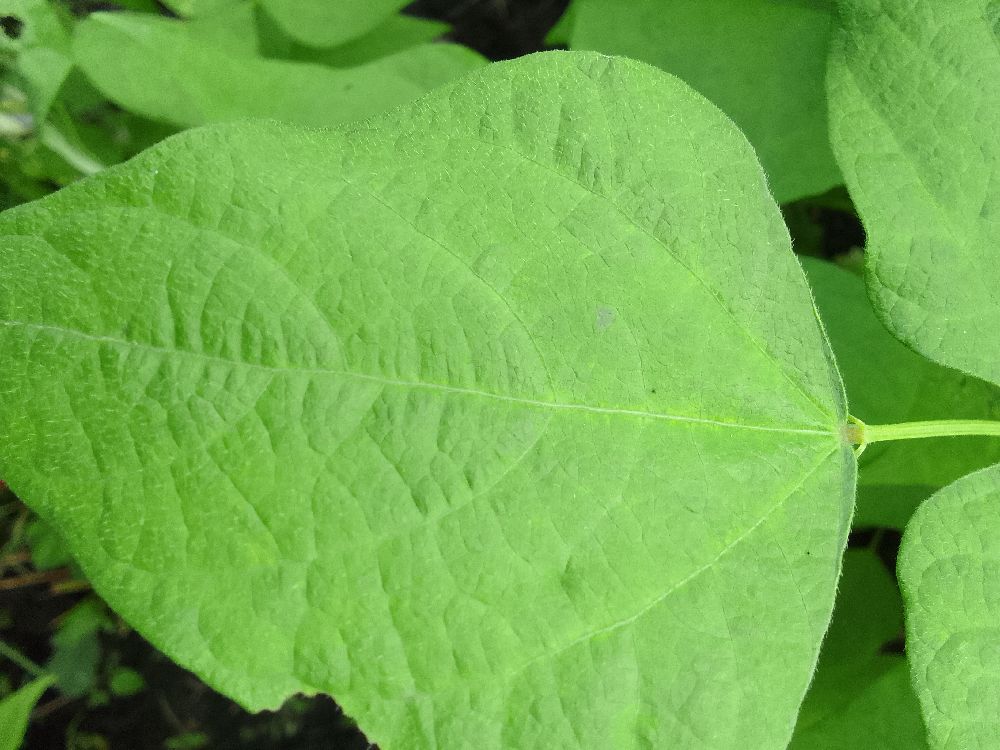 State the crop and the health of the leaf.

common bean, healthy
